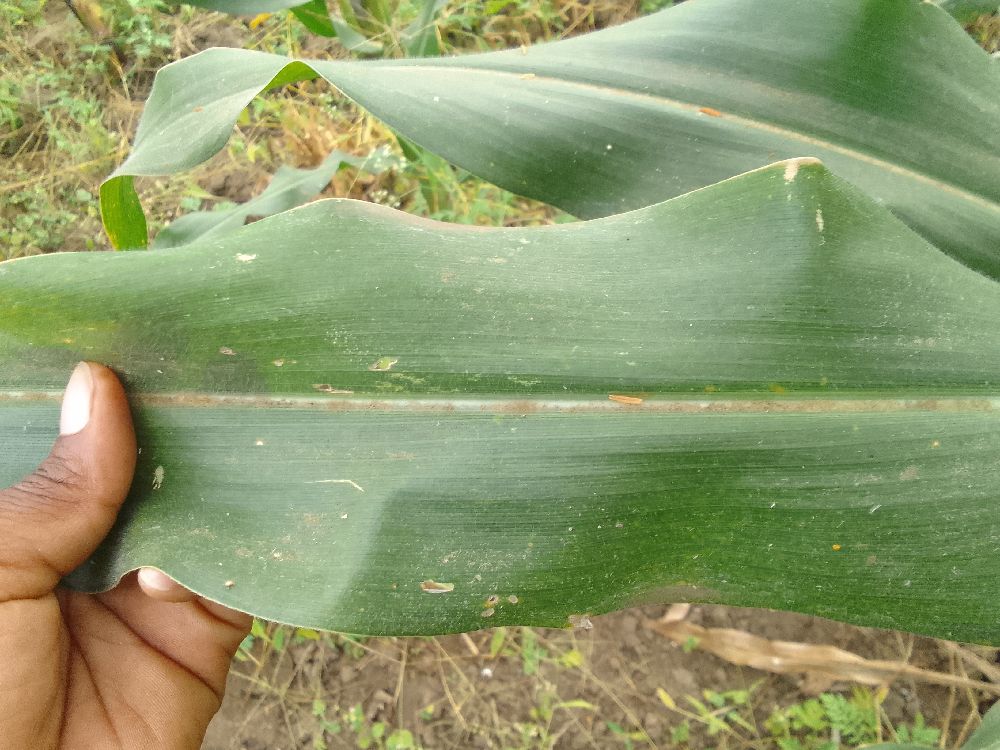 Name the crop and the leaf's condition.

maize, healthy
